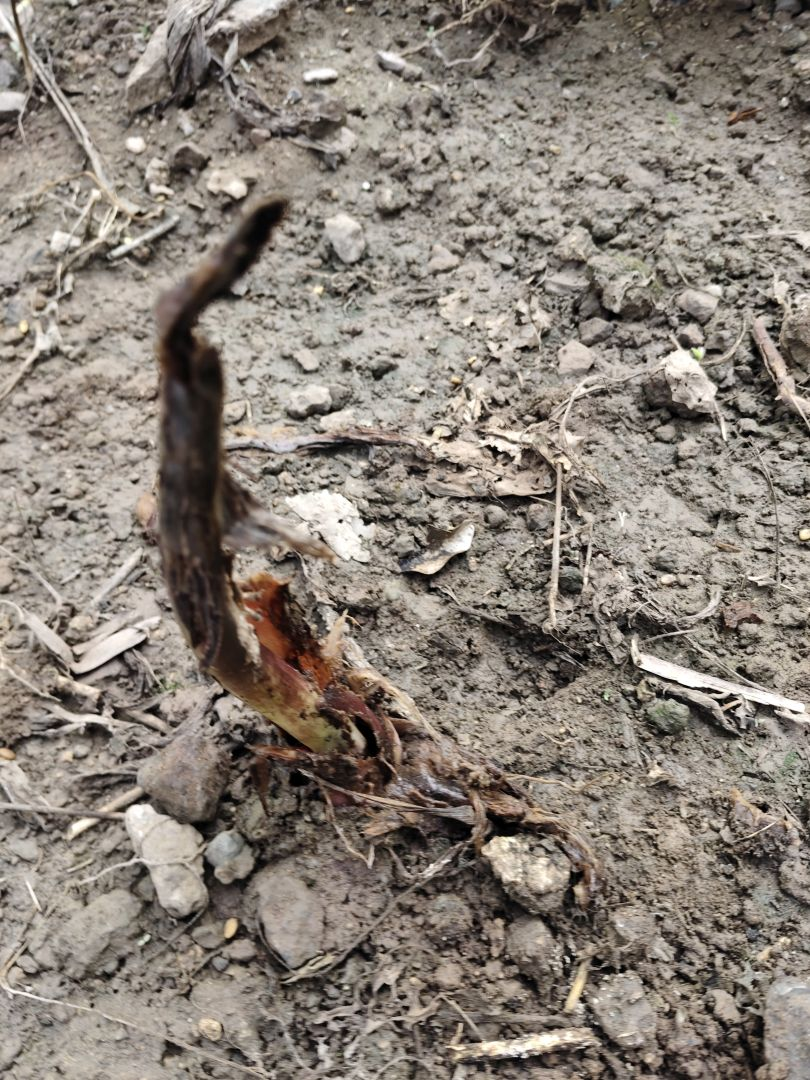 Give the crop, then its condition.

taro, root rot
